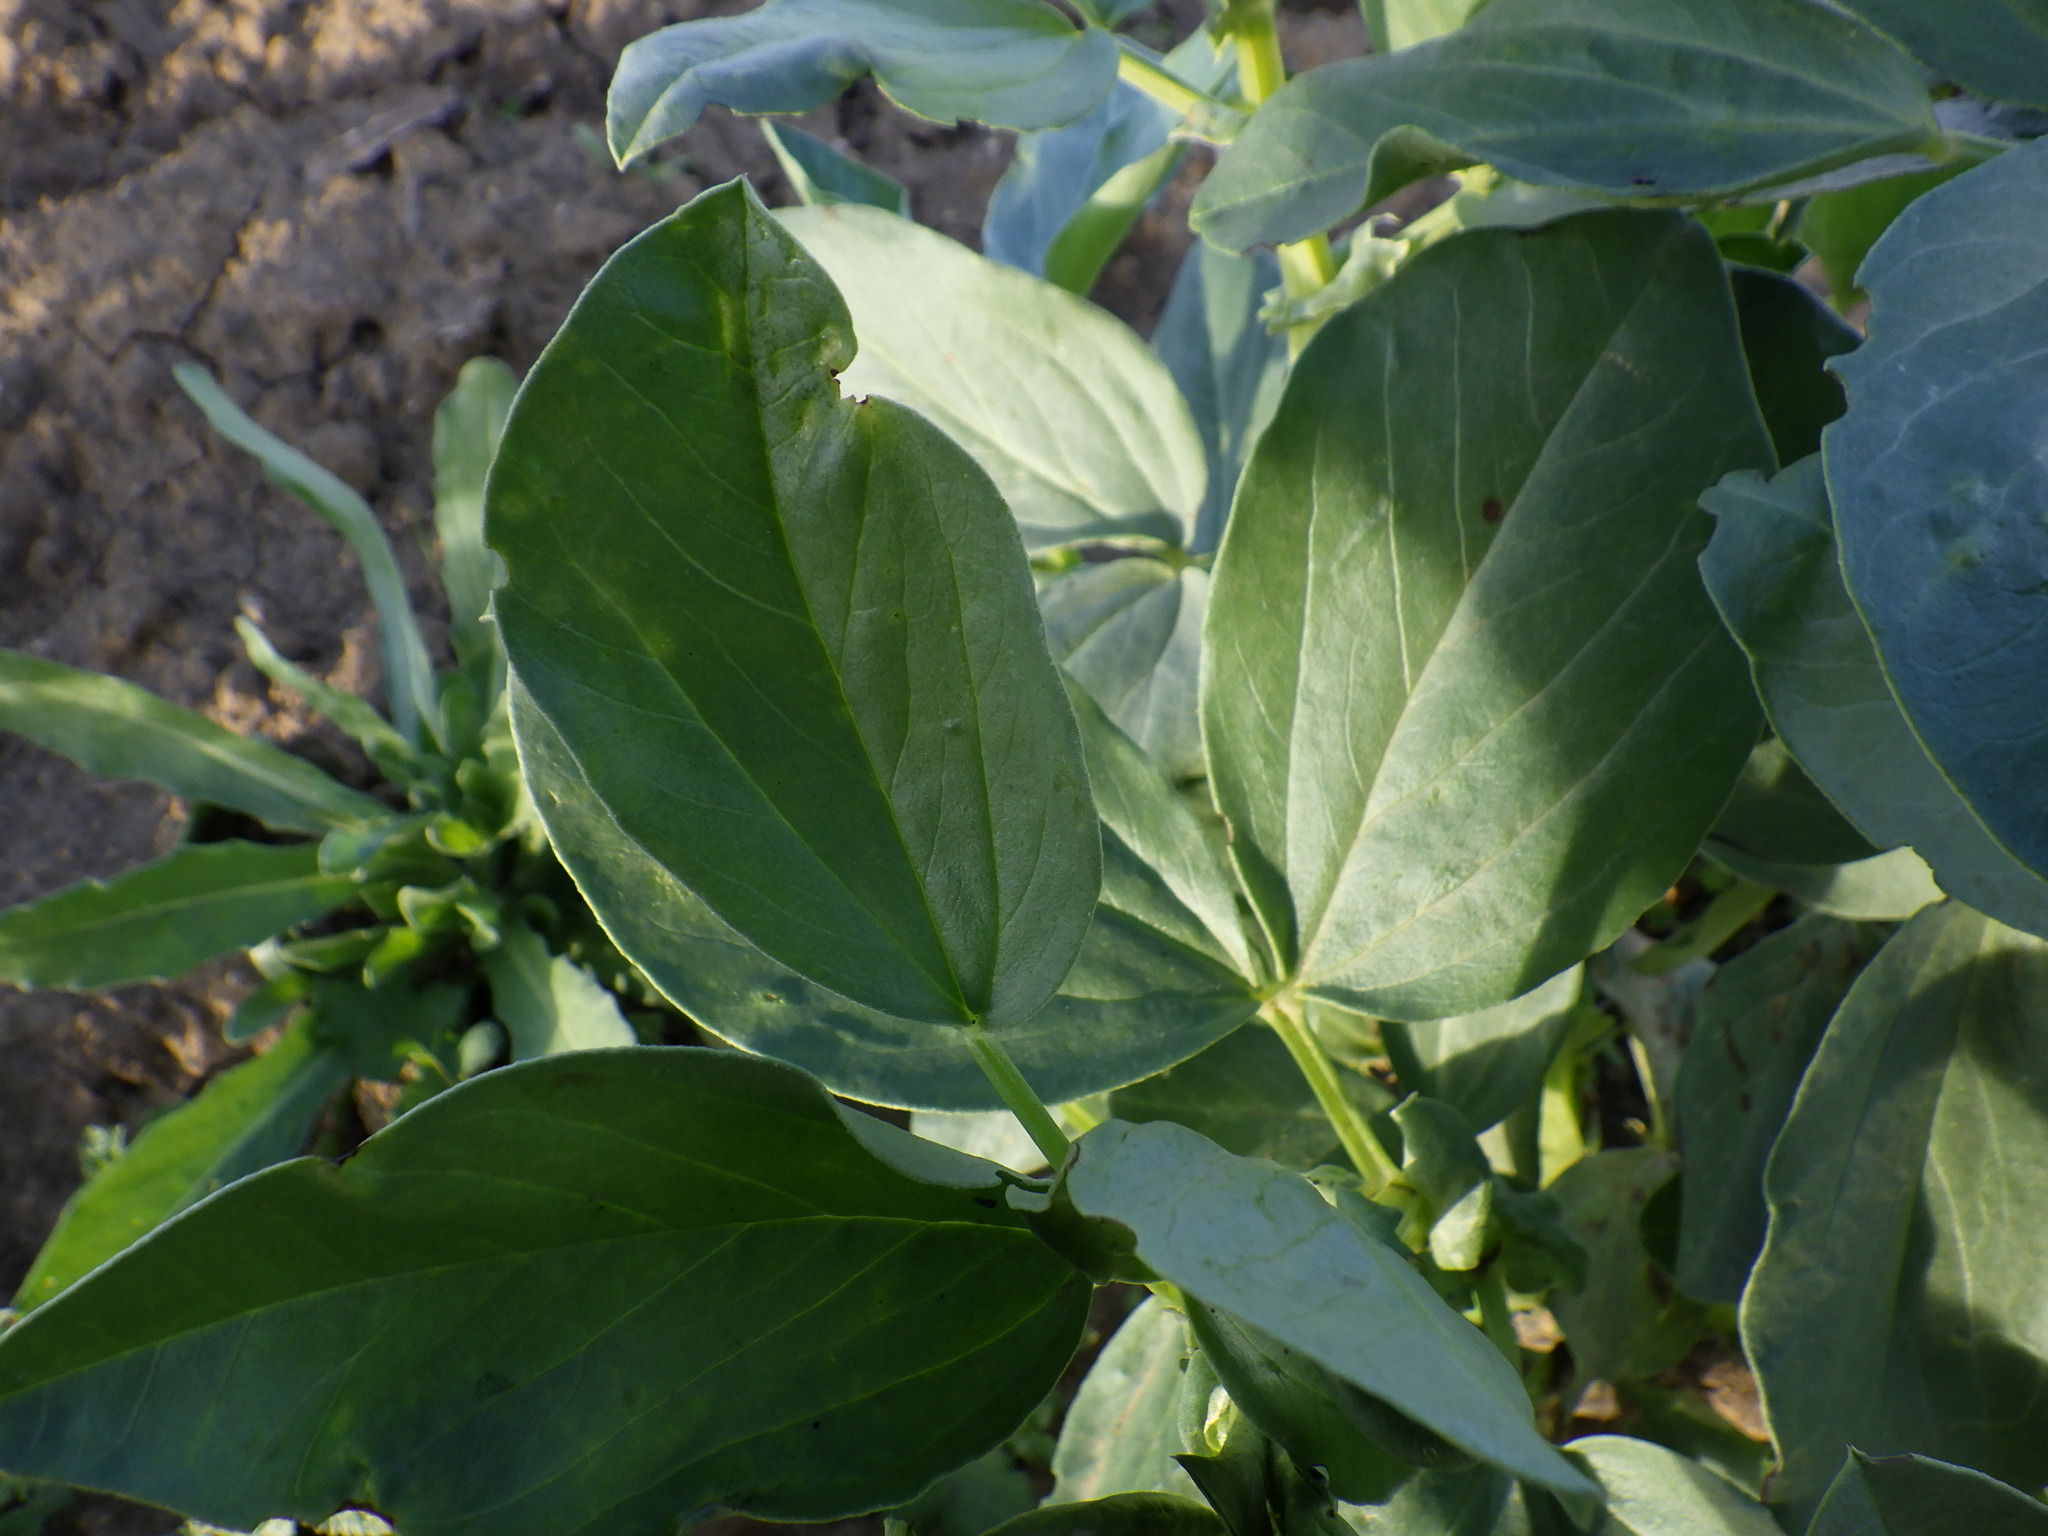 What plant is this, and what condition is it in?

faba bean, phytophagous
